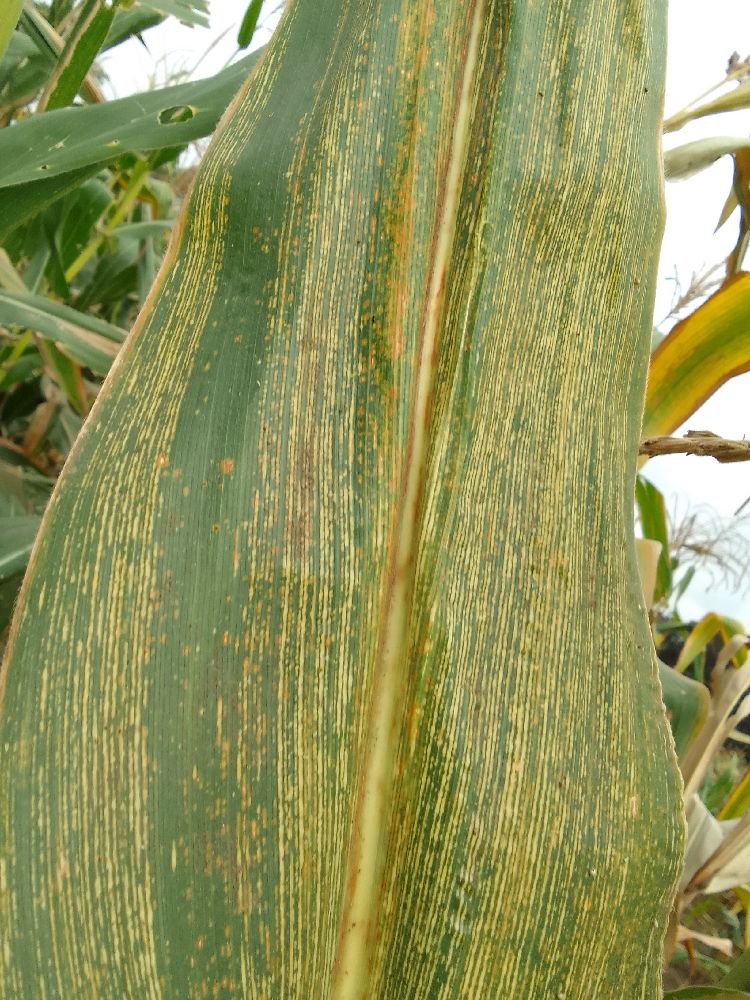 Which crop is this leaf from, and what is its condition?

maize, maize streak virus
